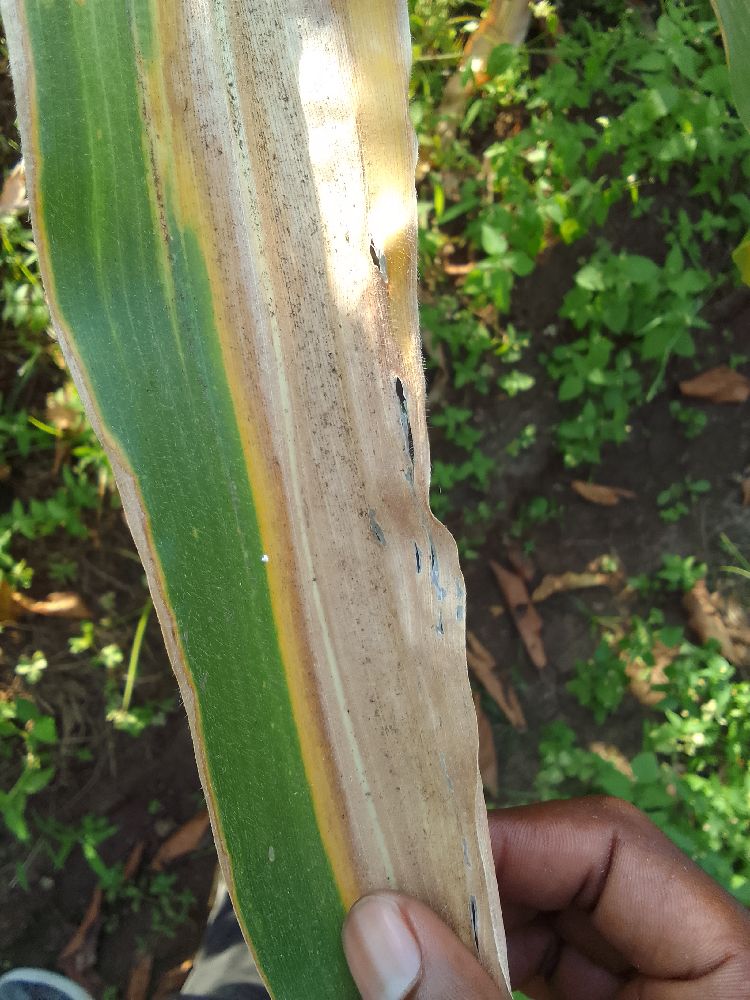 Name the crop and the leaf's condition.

maize, maize lethal necrosis
